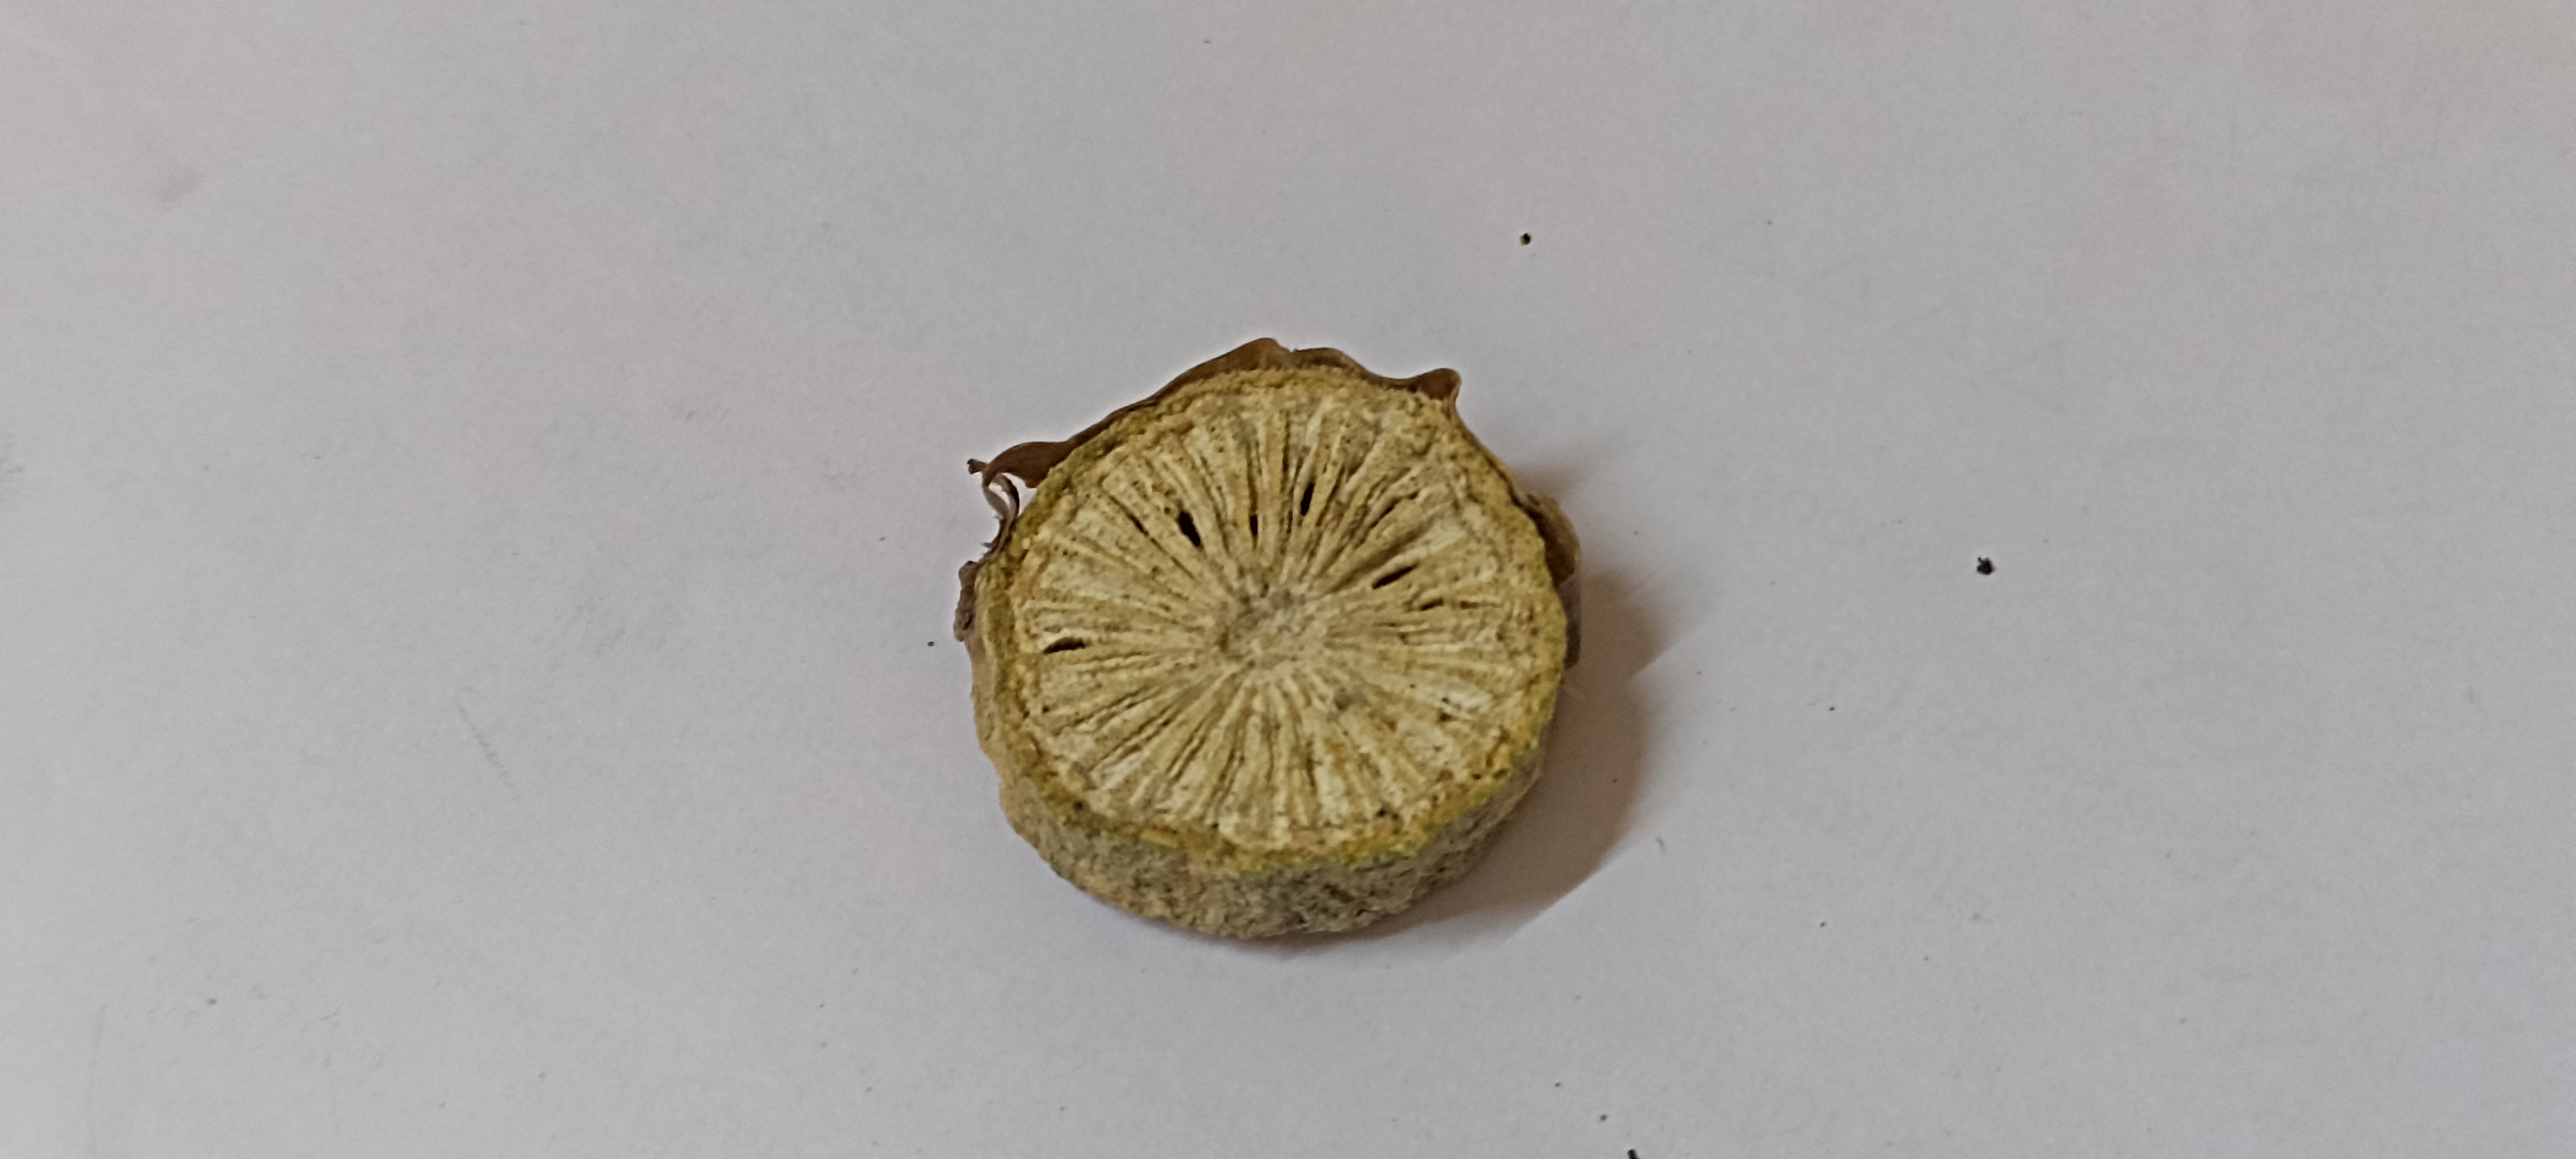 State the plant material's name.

gulvel
